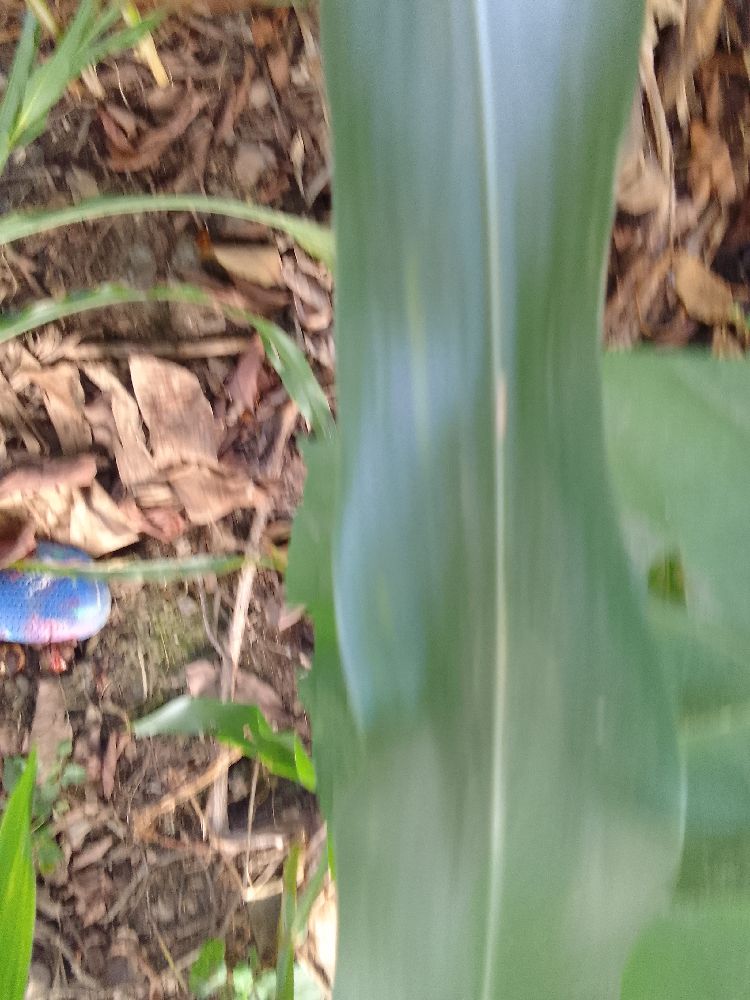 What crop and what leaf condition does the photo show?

maize, healthy
